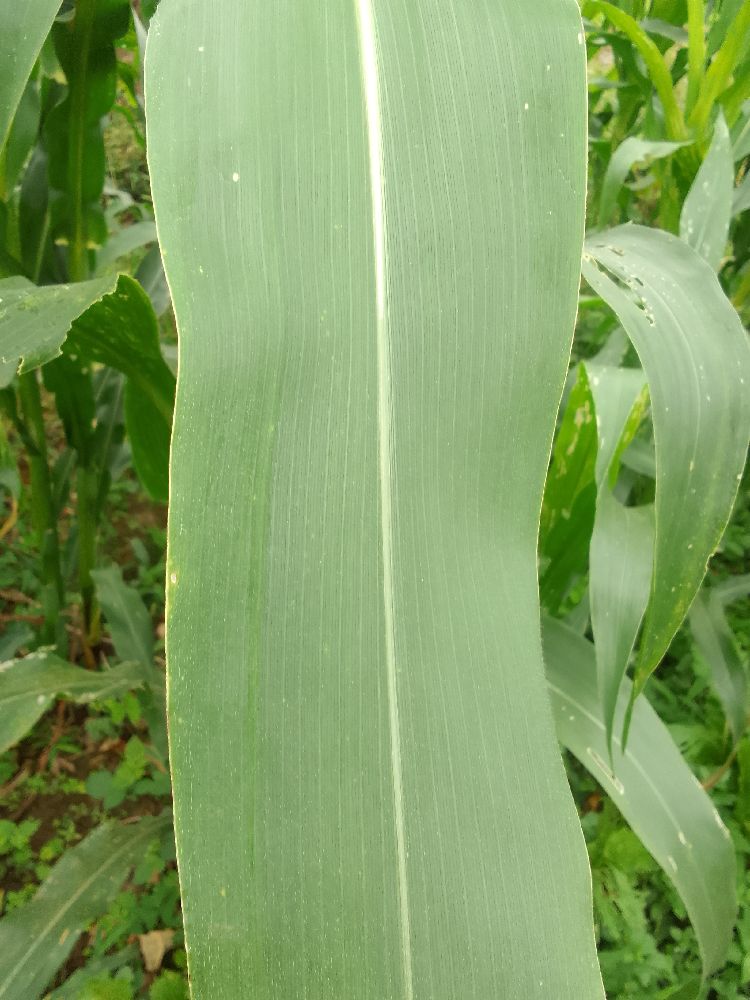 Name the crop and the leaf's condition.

maize, healthy
